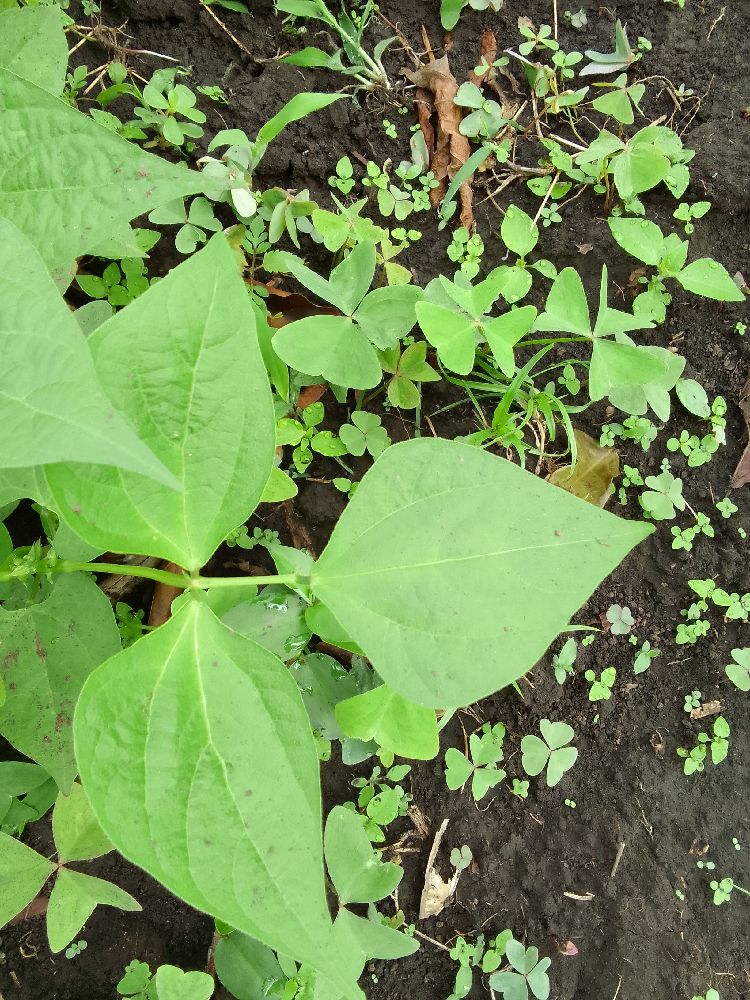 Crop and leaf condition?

common bean, healthy
